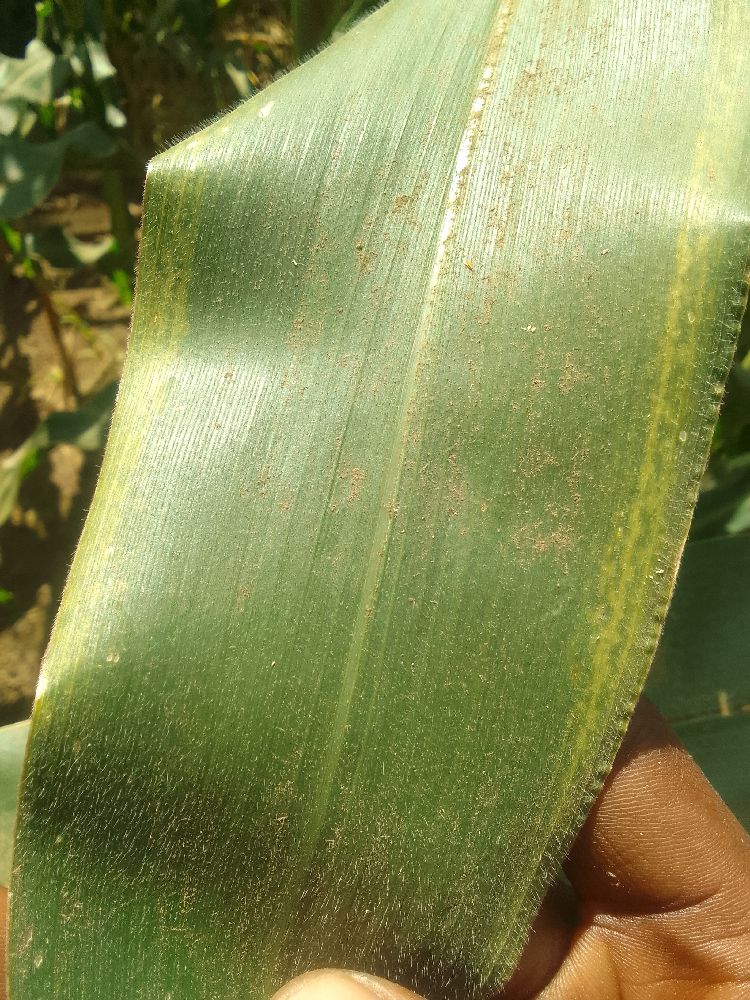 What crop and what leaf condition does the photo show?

maize, healthy
